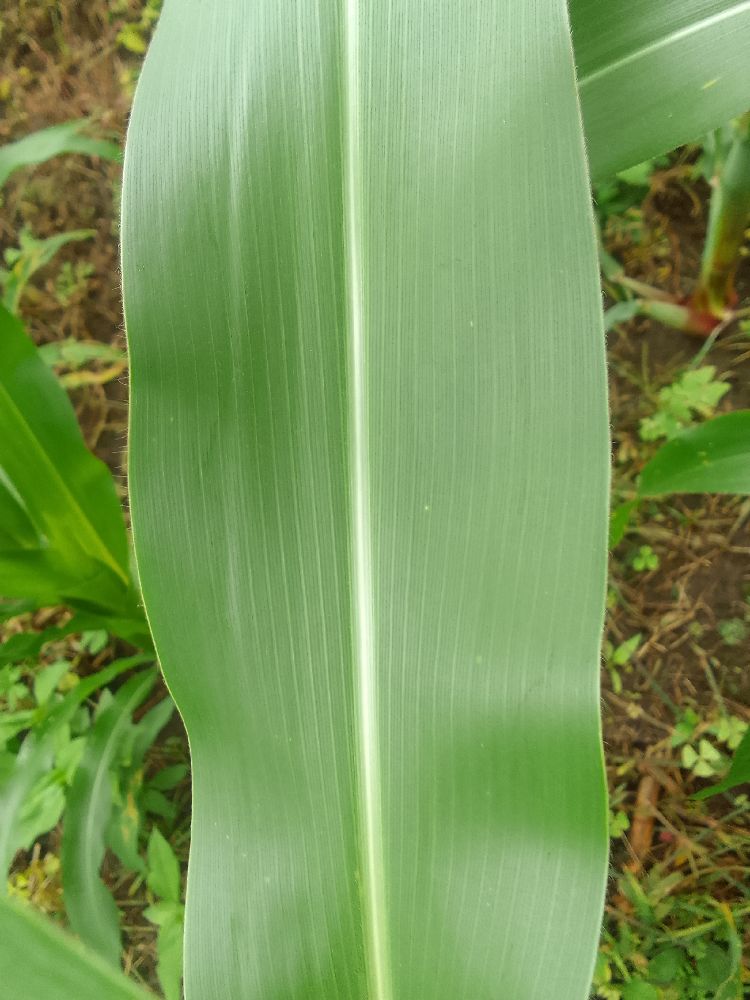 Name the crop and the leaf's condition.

maize, healthy
